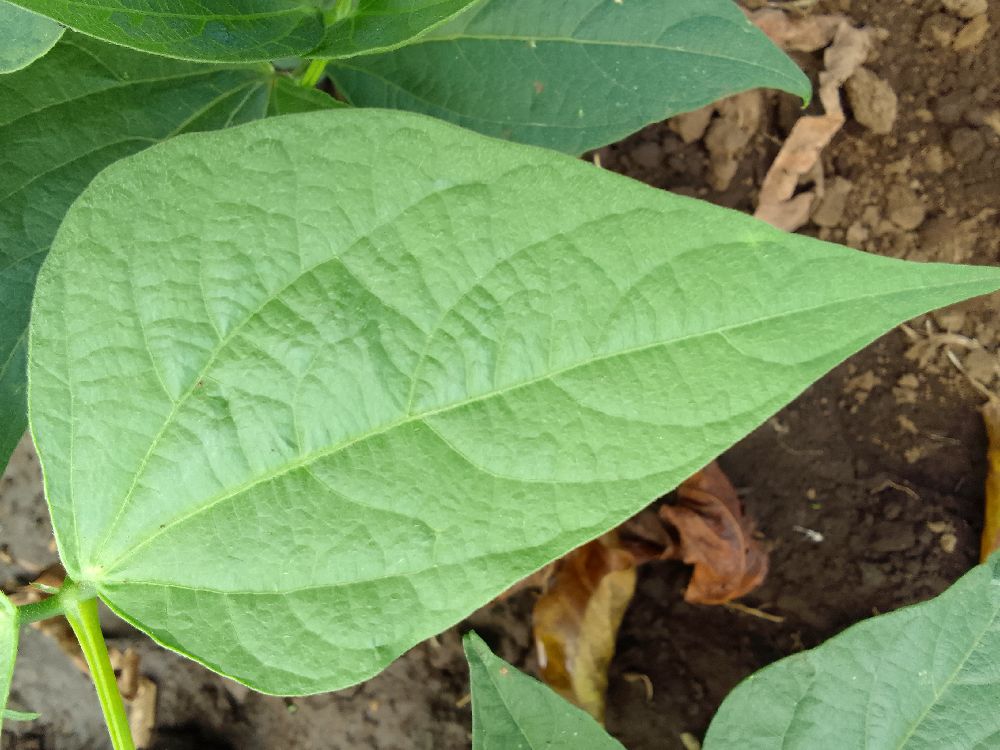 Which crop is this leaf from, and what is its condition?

common bean, healthy
